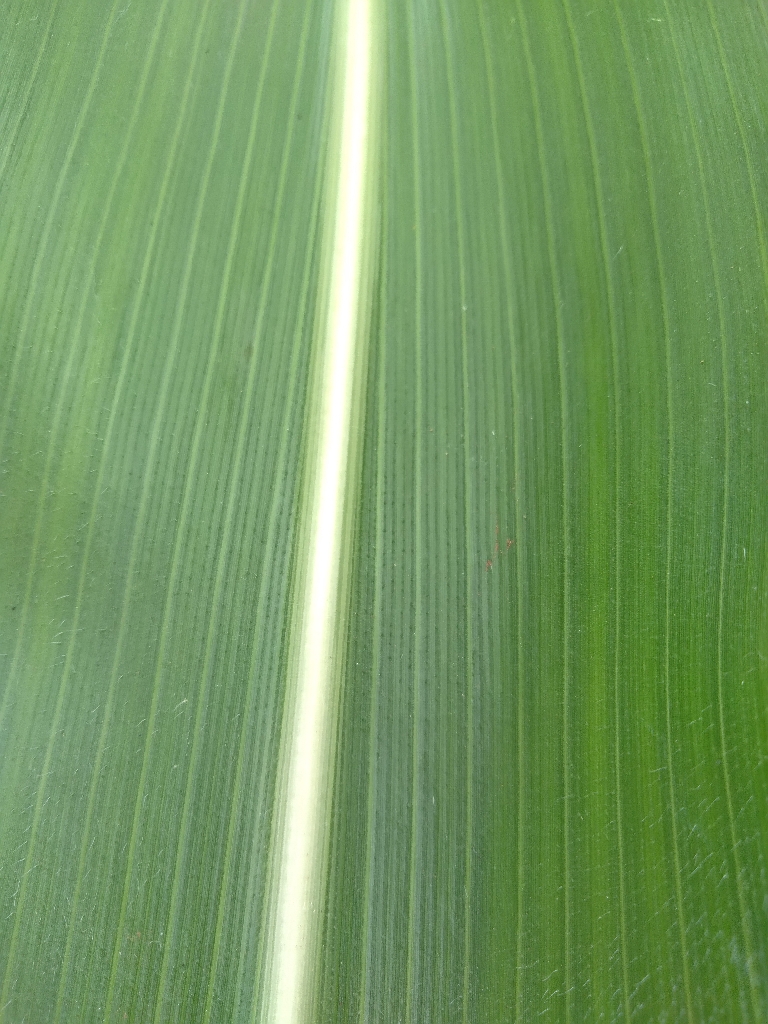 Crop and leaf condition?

maize, healthy
